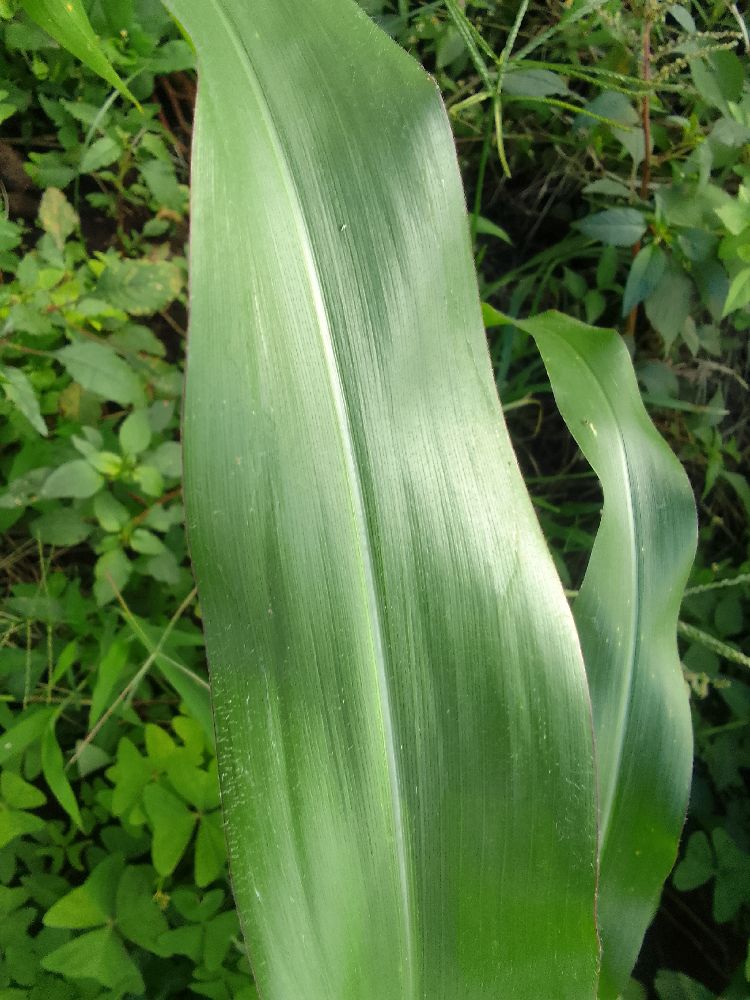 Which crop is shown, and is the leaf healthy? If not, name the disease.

maize, healthy
